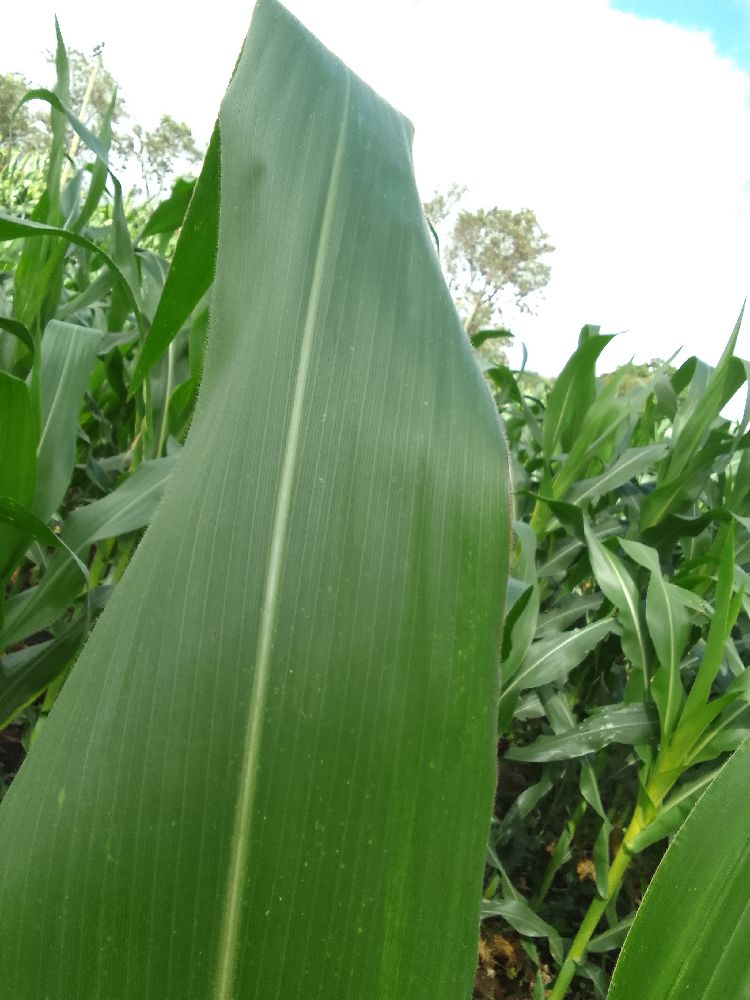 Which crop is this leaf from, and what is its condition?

maize, healthy
